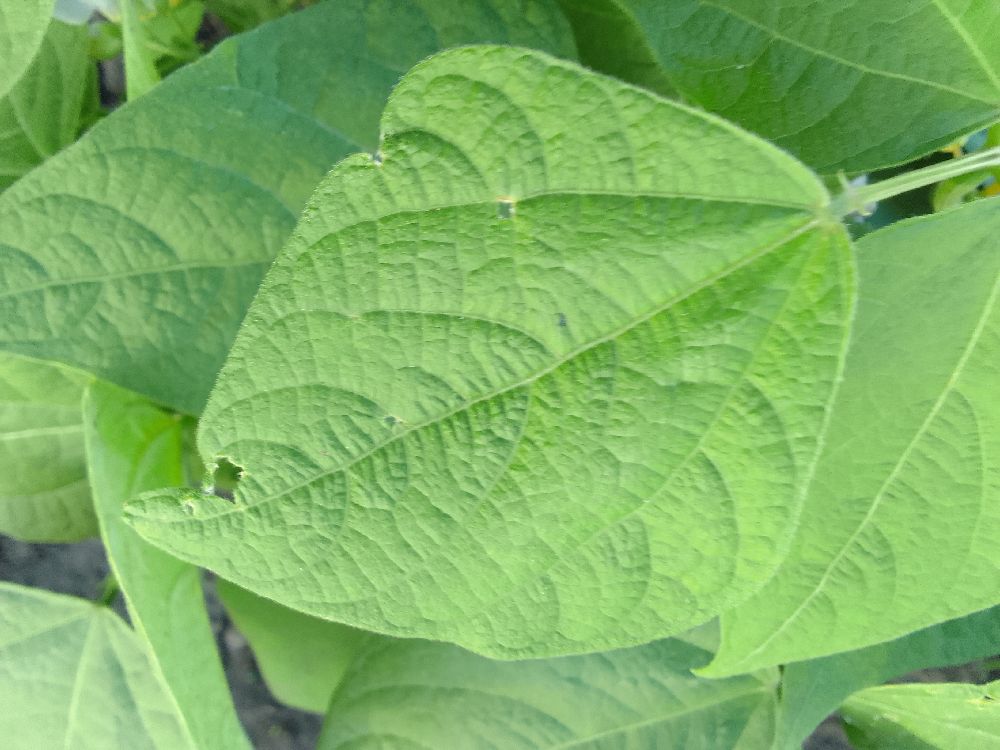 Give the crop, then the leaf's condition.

common bean, healthy
